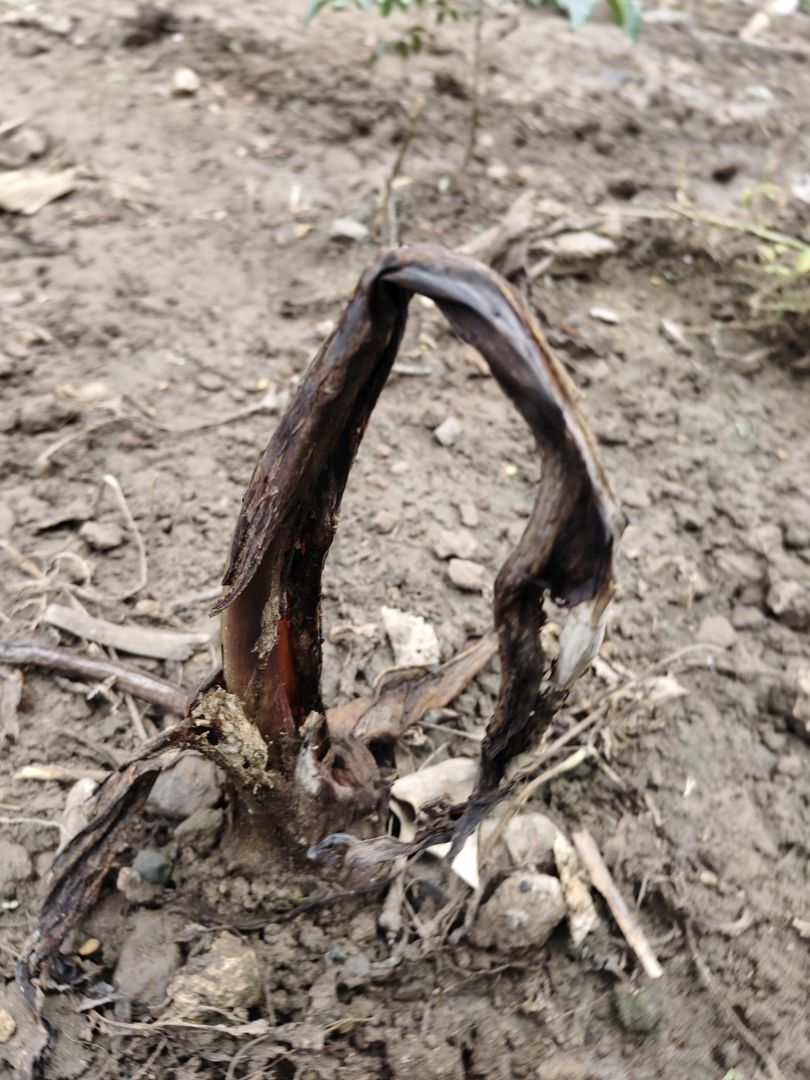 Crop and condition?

taro, root rot
